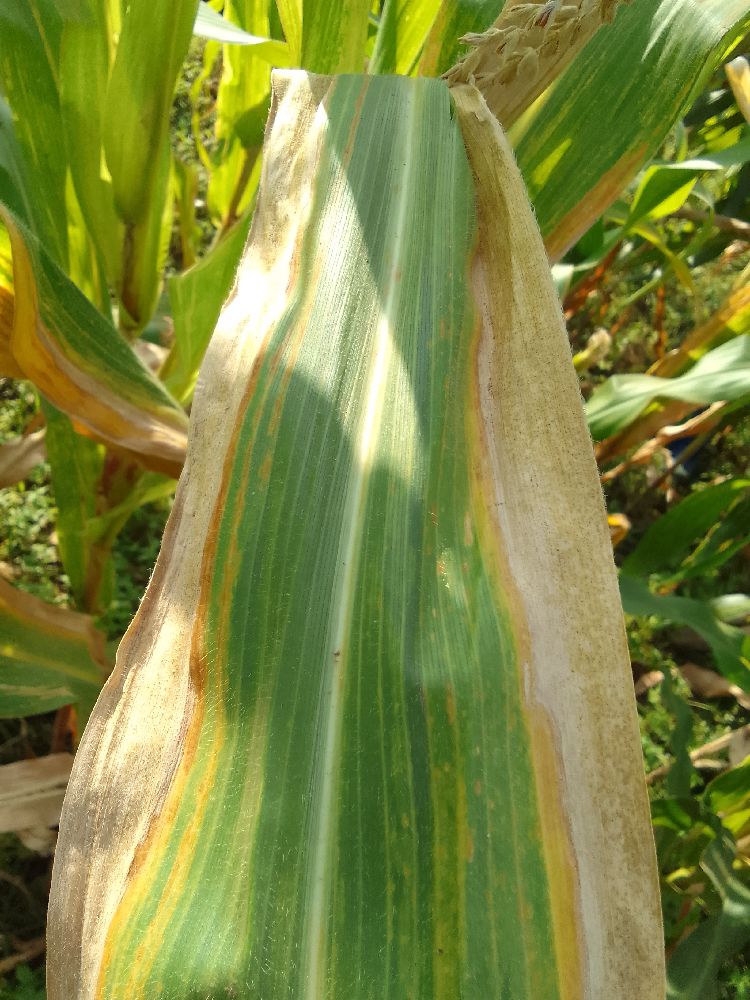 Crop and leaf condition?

maize, maize lethal necrosis
